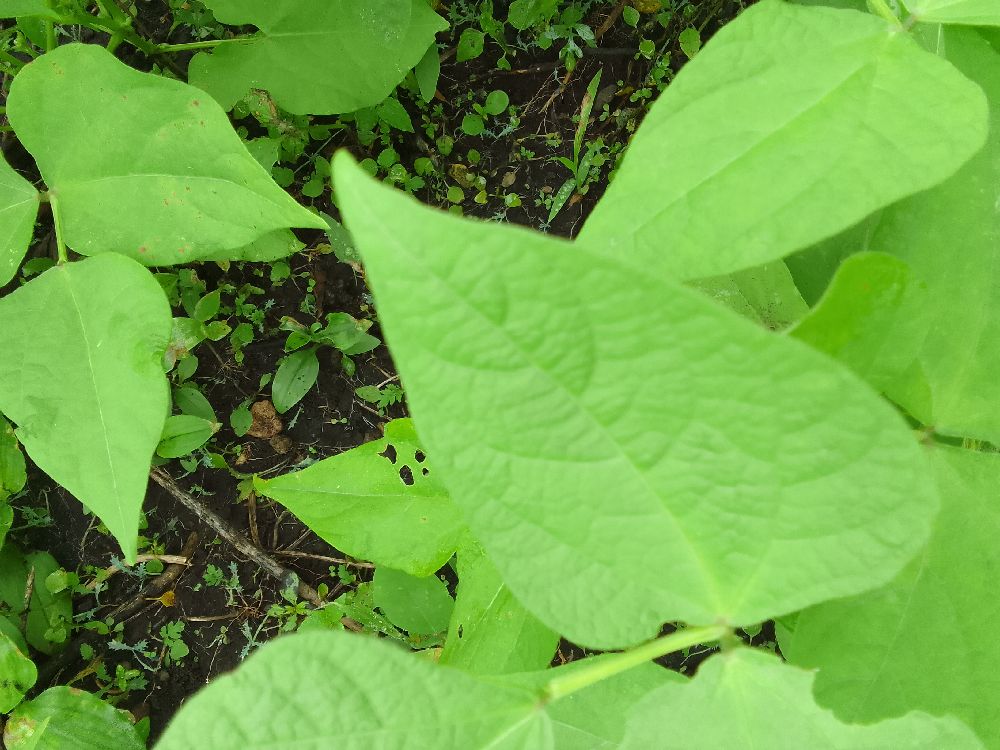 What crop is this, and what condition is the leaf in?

common bean, healthy
